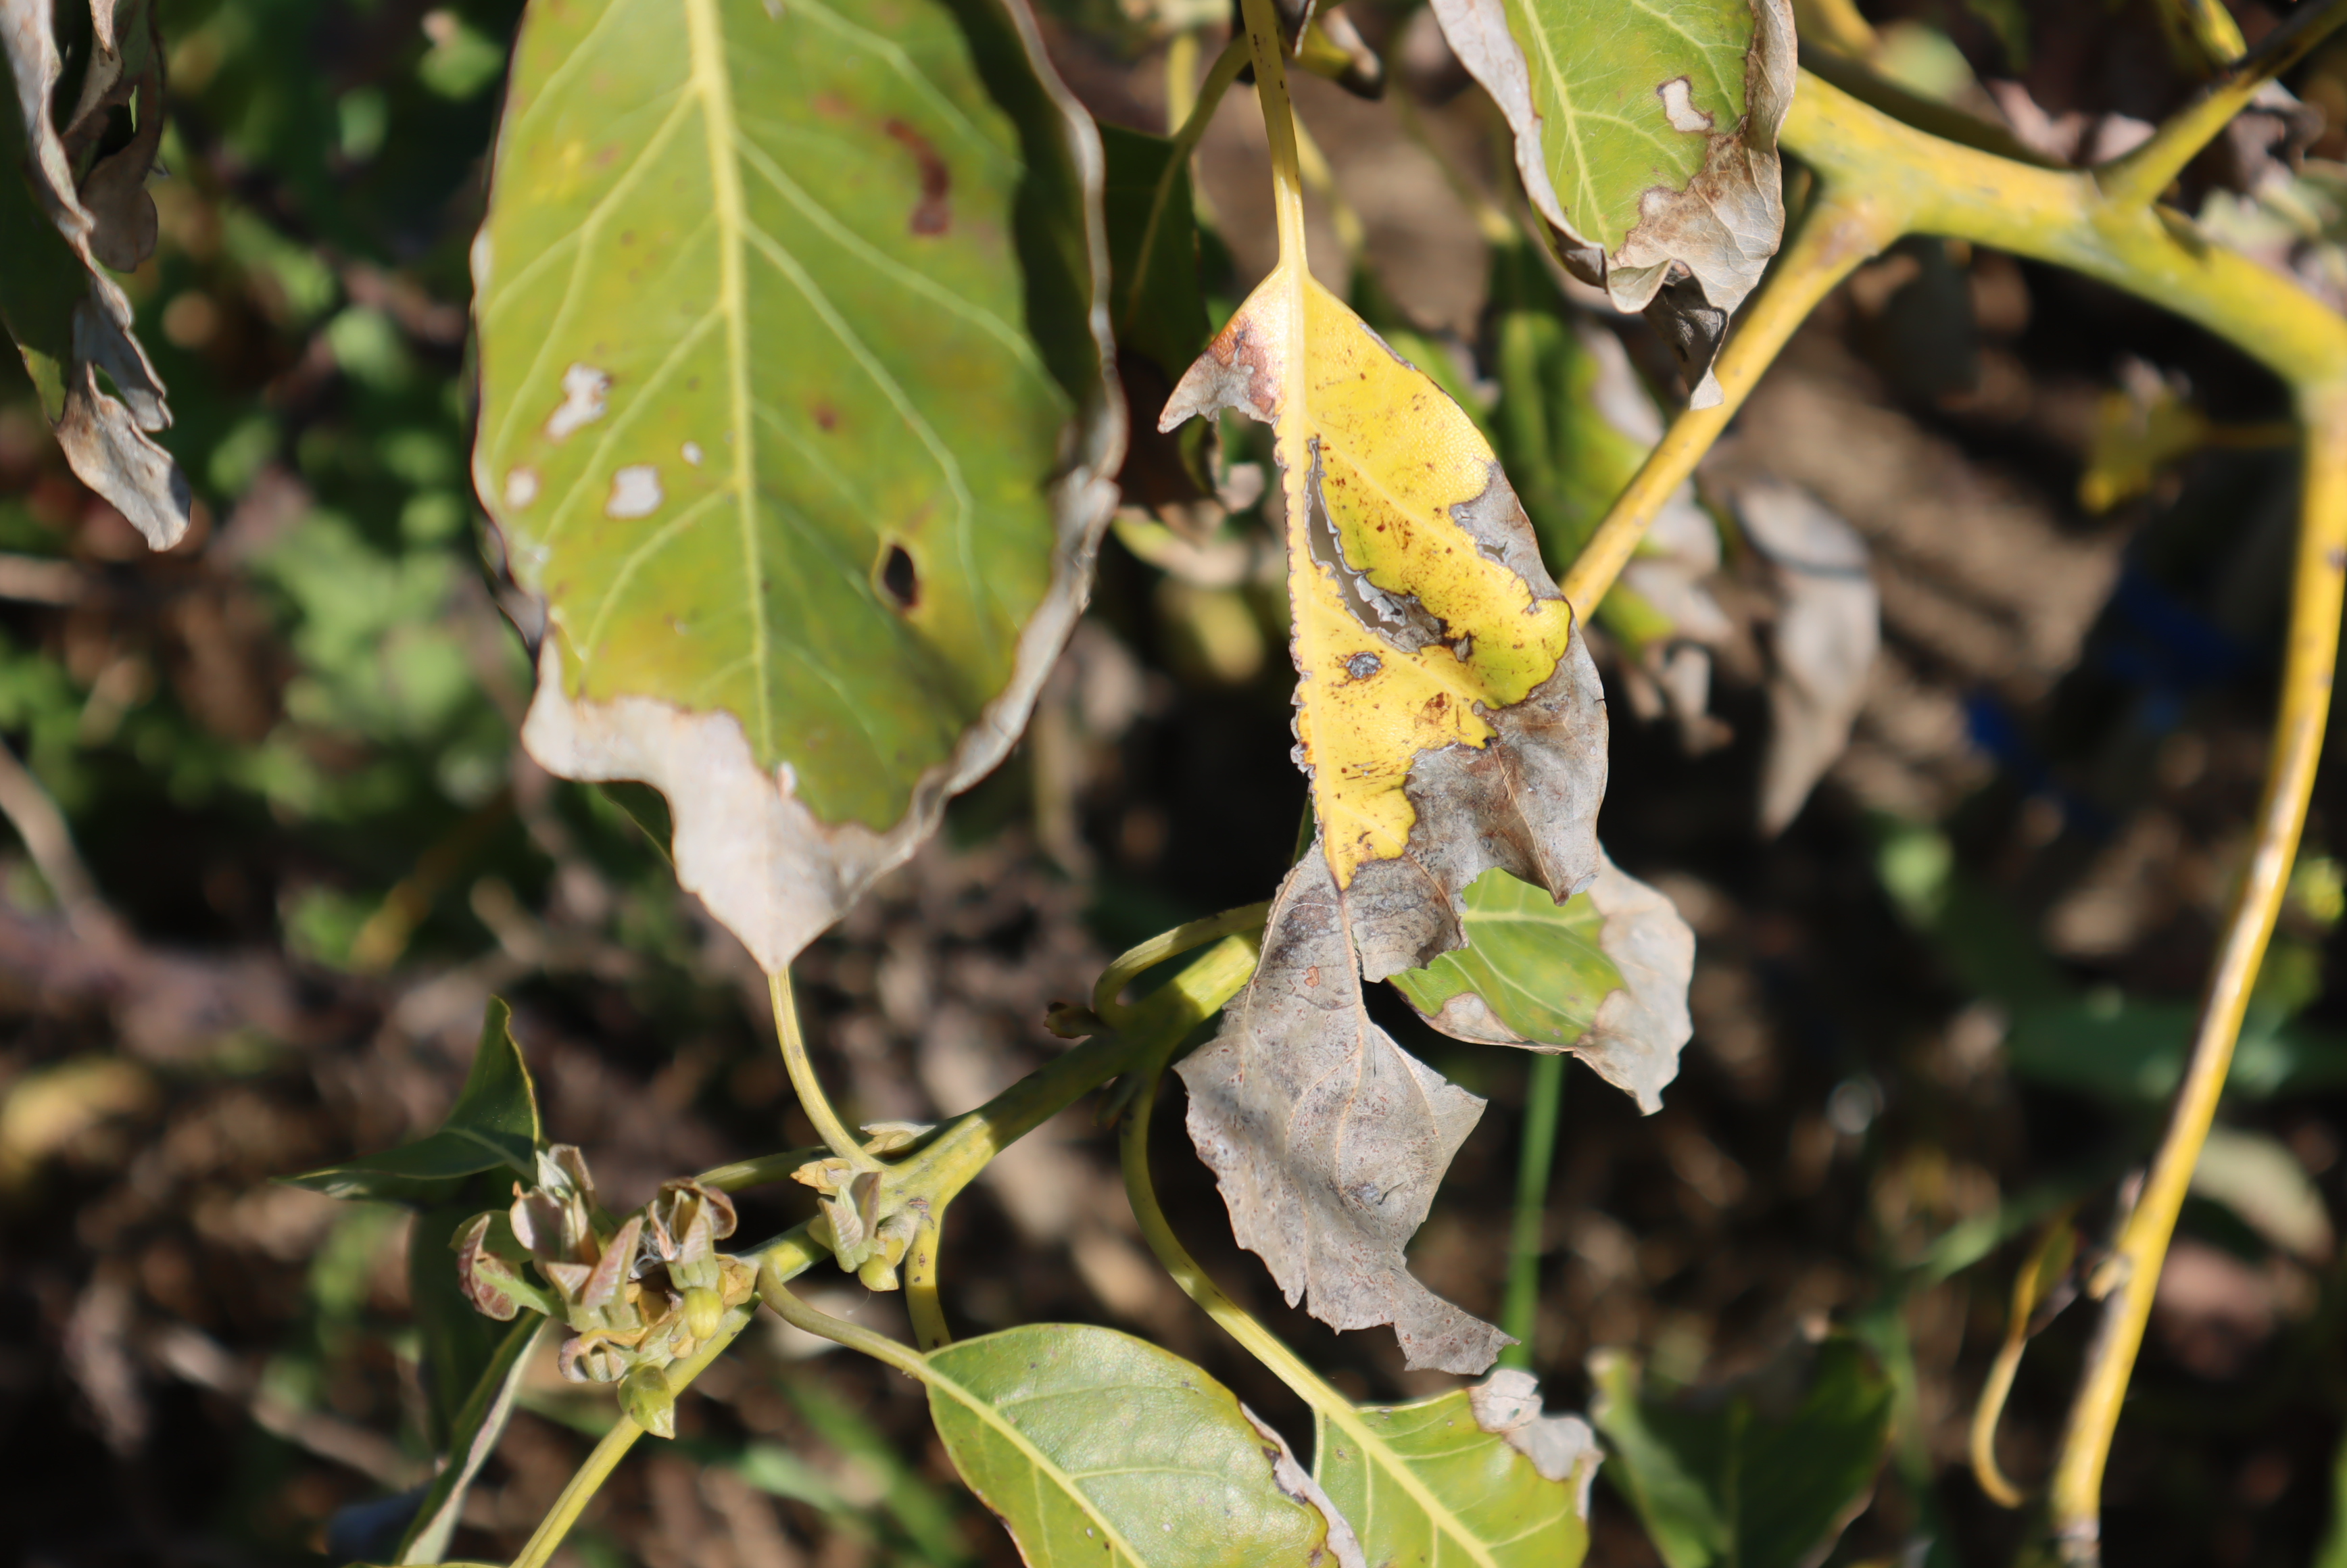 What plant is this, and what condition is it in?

avocado, alternaria, frost damage, unknown
